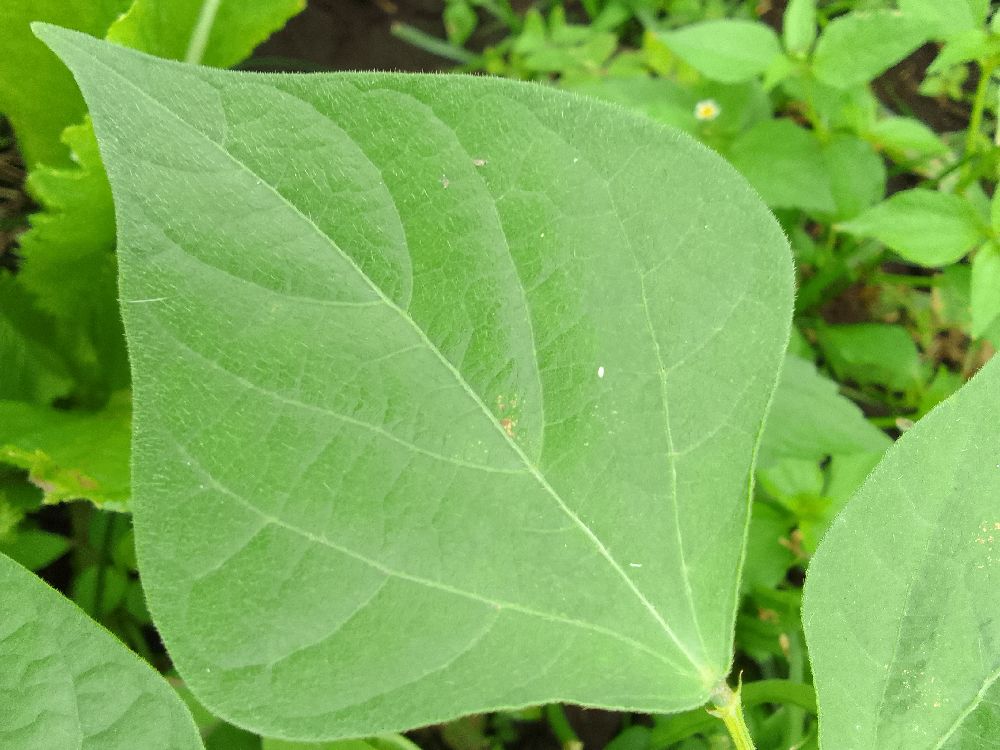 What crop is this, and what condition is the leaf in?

common bean, healthy
